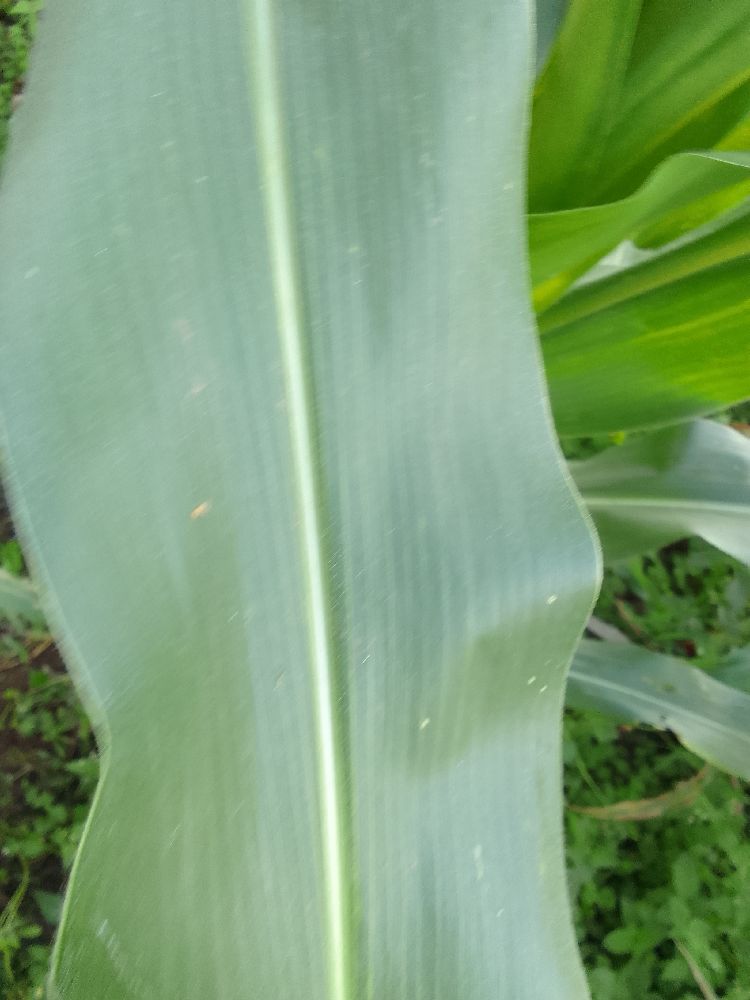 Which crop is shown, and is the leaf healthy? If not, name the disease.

maize, healthy
